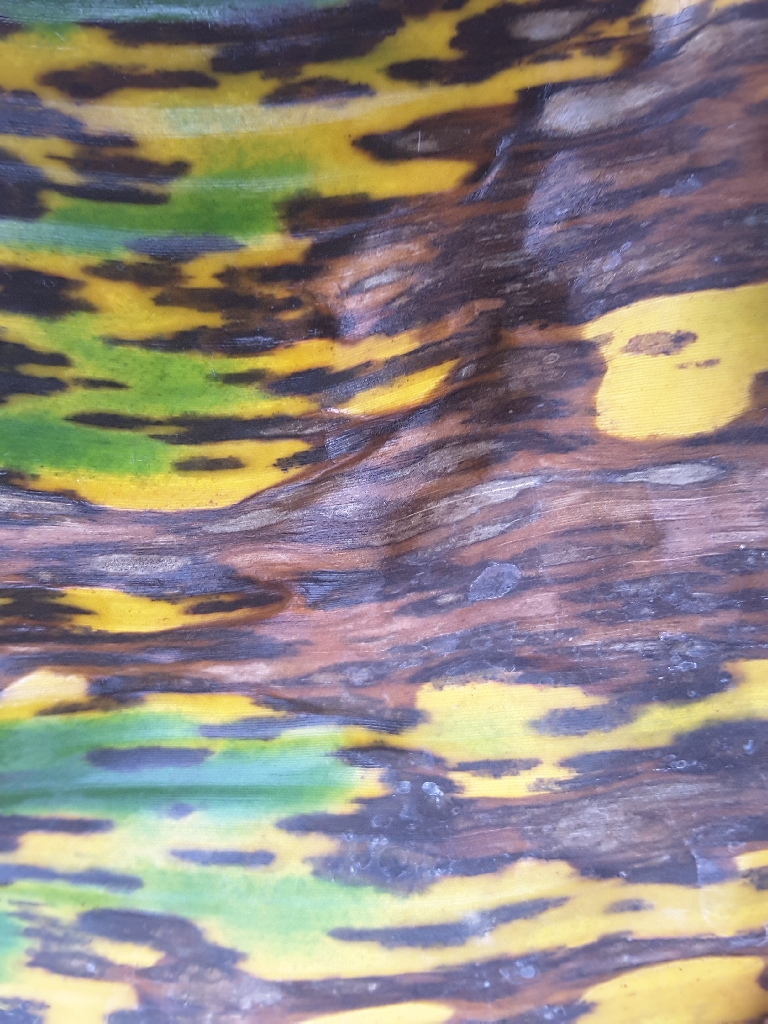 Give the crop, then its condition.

banana, black sigatoka
